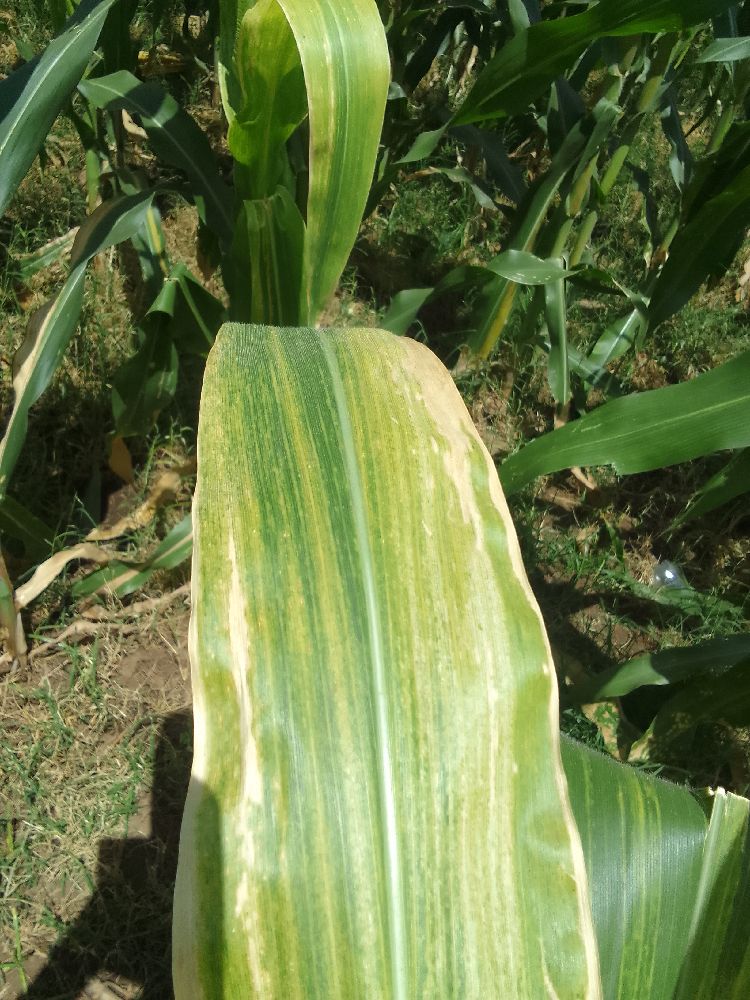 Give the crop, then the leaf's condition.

maize, maize lethal necrosis
